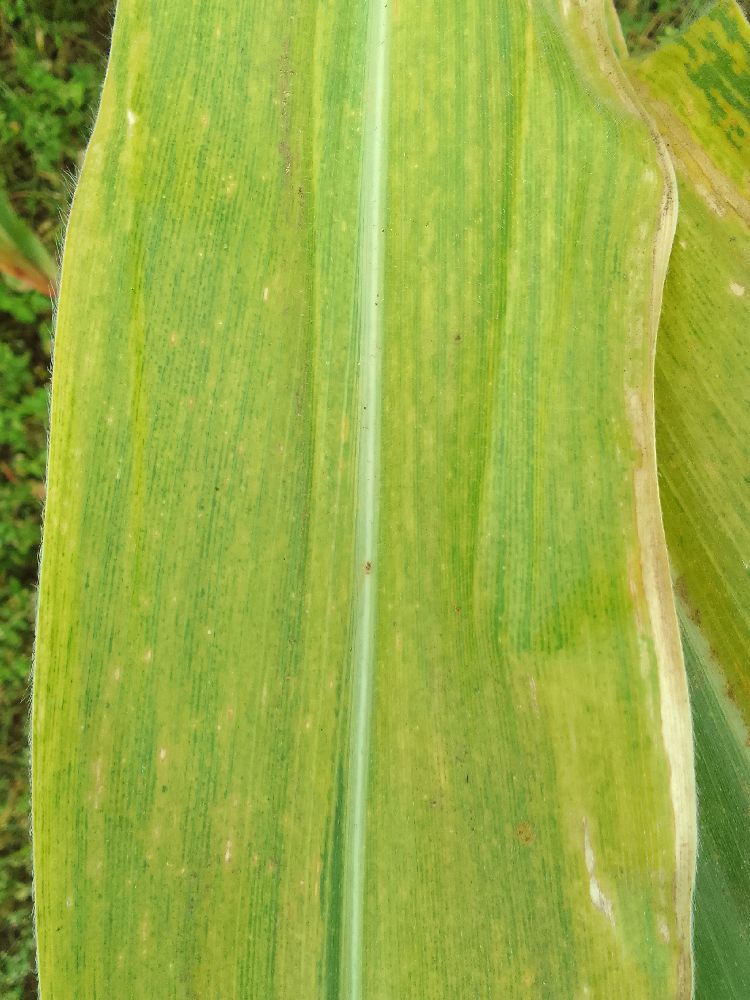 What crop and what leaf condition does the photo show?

maize, maize lethal necrosis
